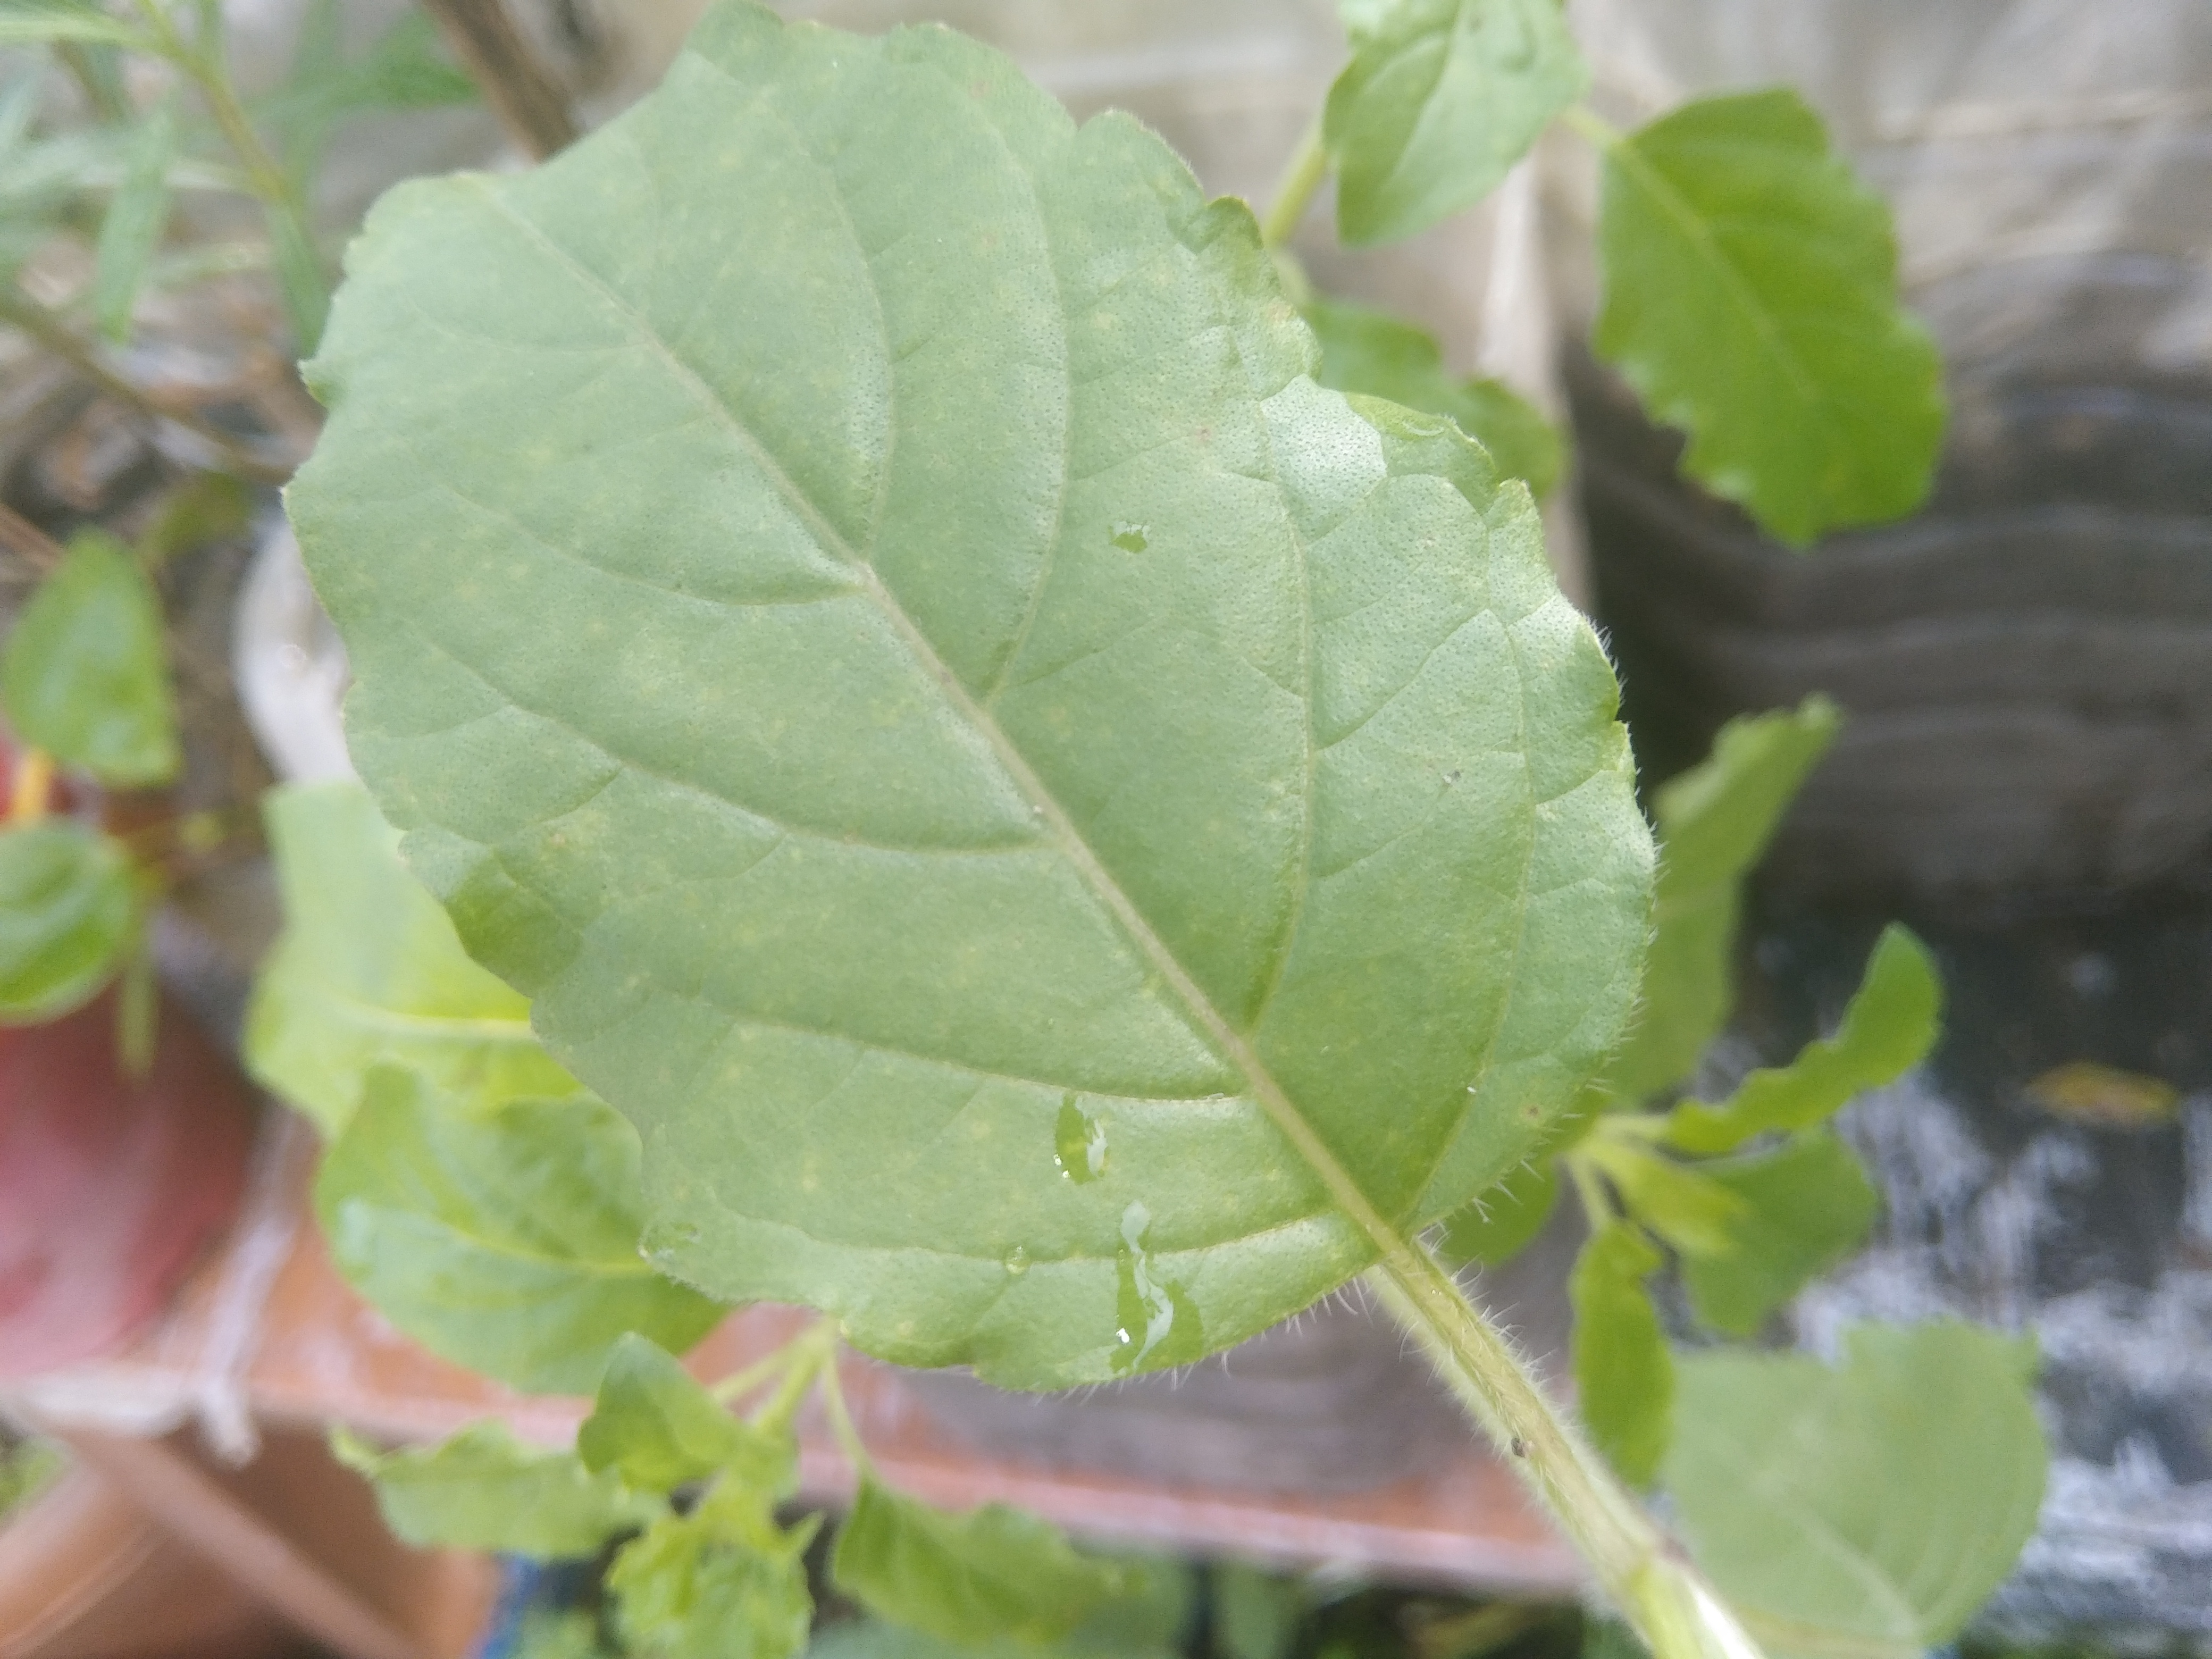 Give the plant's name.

tulshi
